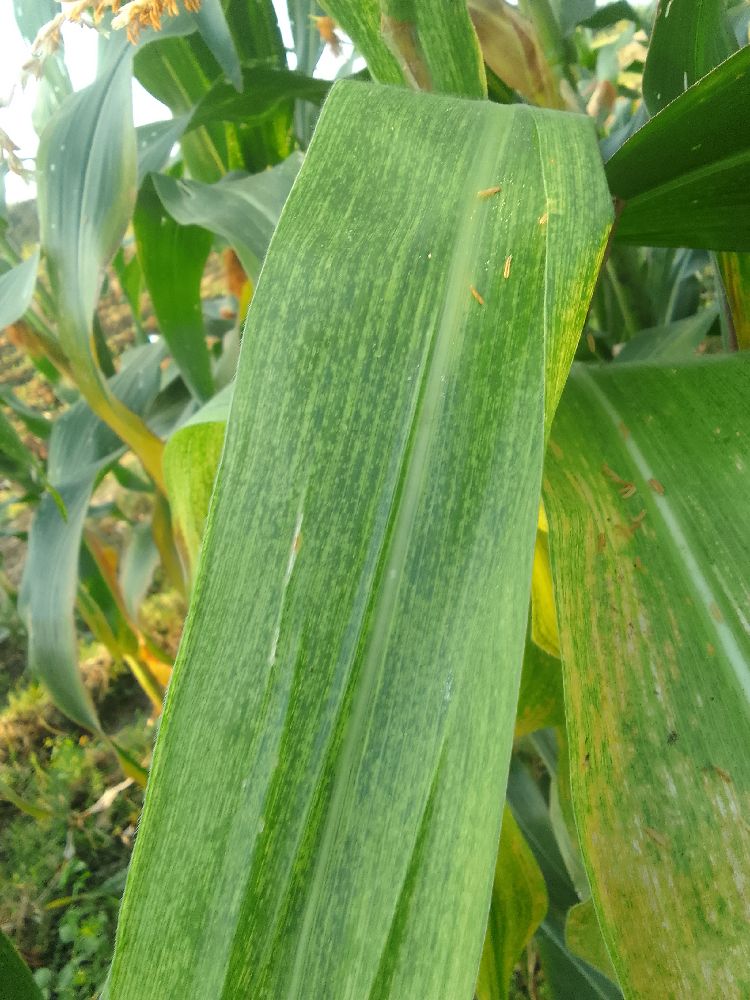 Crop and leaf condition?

maize, maize lethal necrosis
